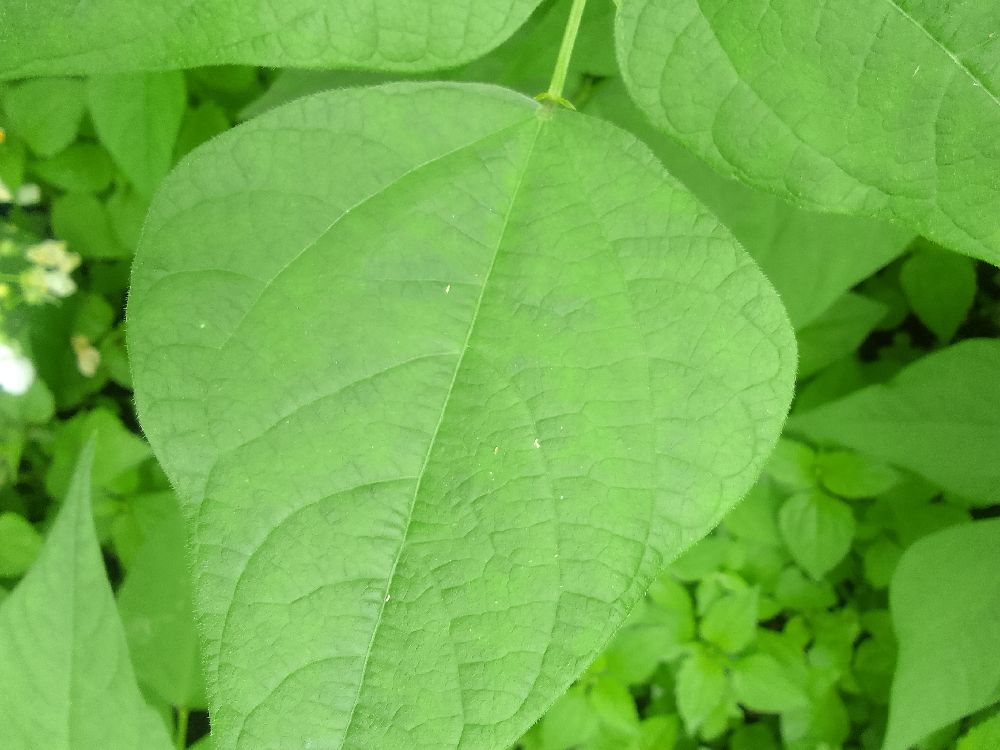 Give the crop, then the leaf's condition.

common bean, healthy
